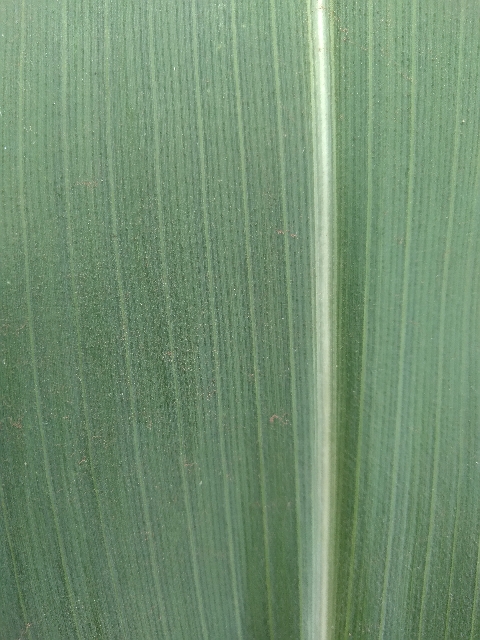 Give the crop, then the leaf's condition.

maize, healthy
